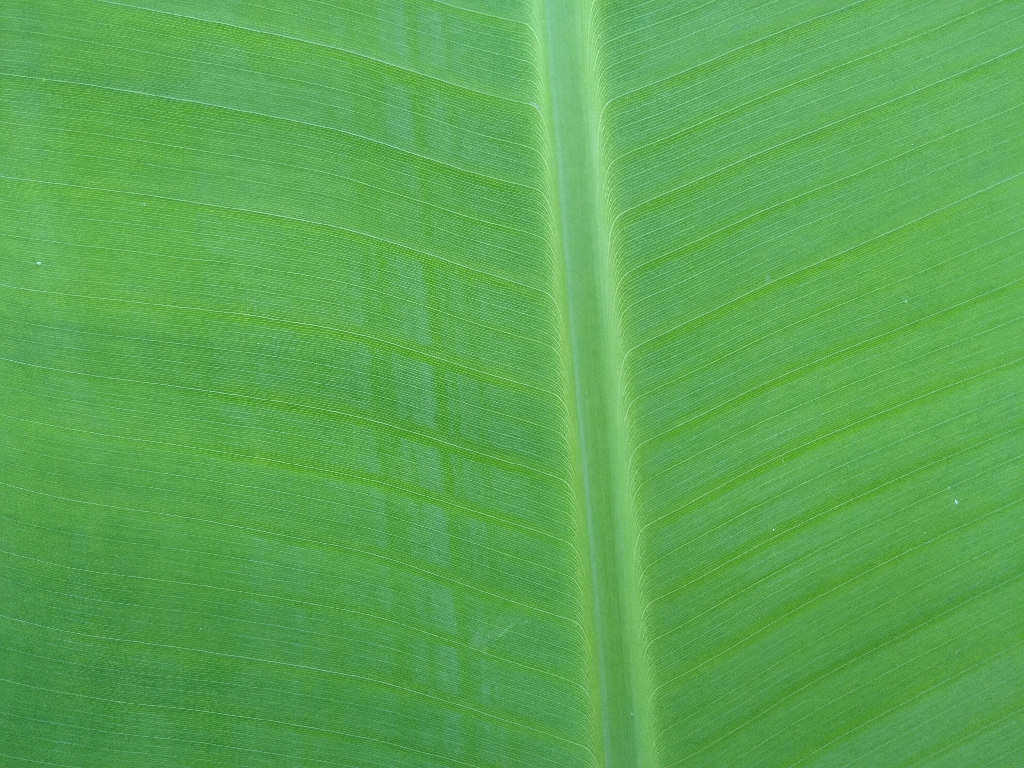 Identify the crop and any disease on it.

banana, healthy
